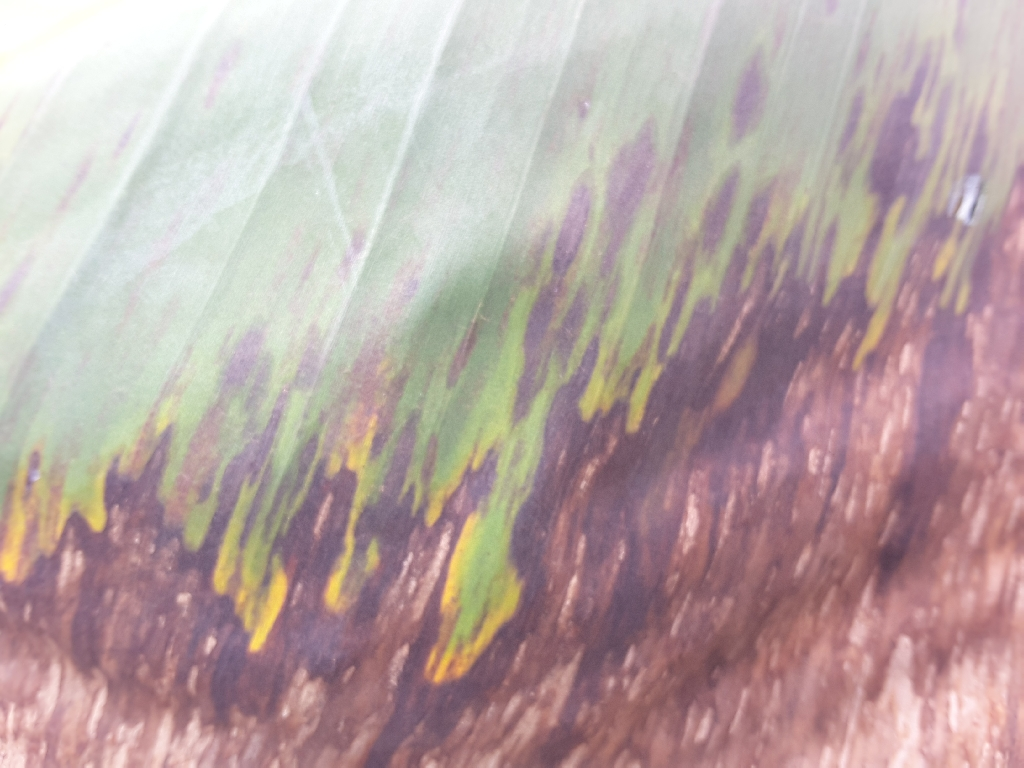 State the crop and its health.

banana, black sigatoka
